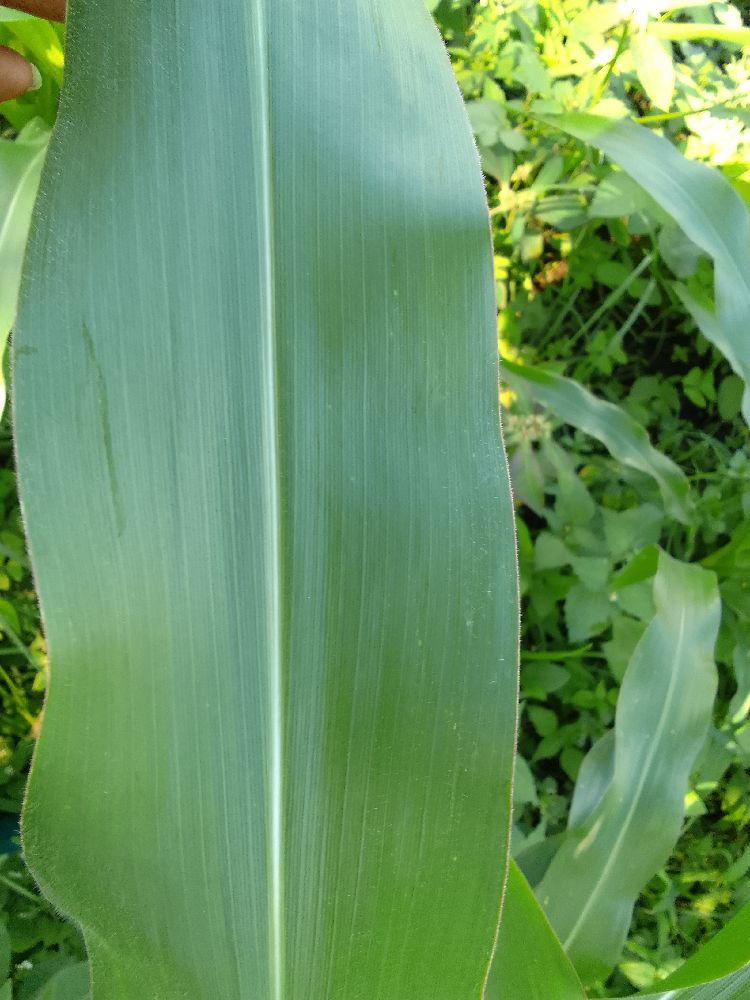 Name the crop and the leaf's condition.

maize, healthy
